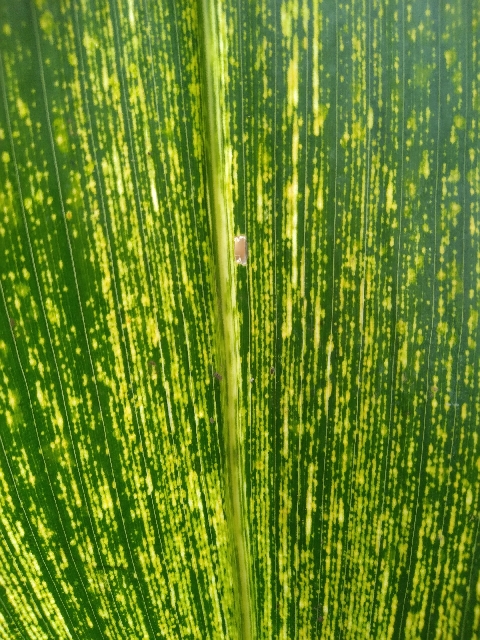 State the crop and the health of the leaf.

maize, maize streak virus
